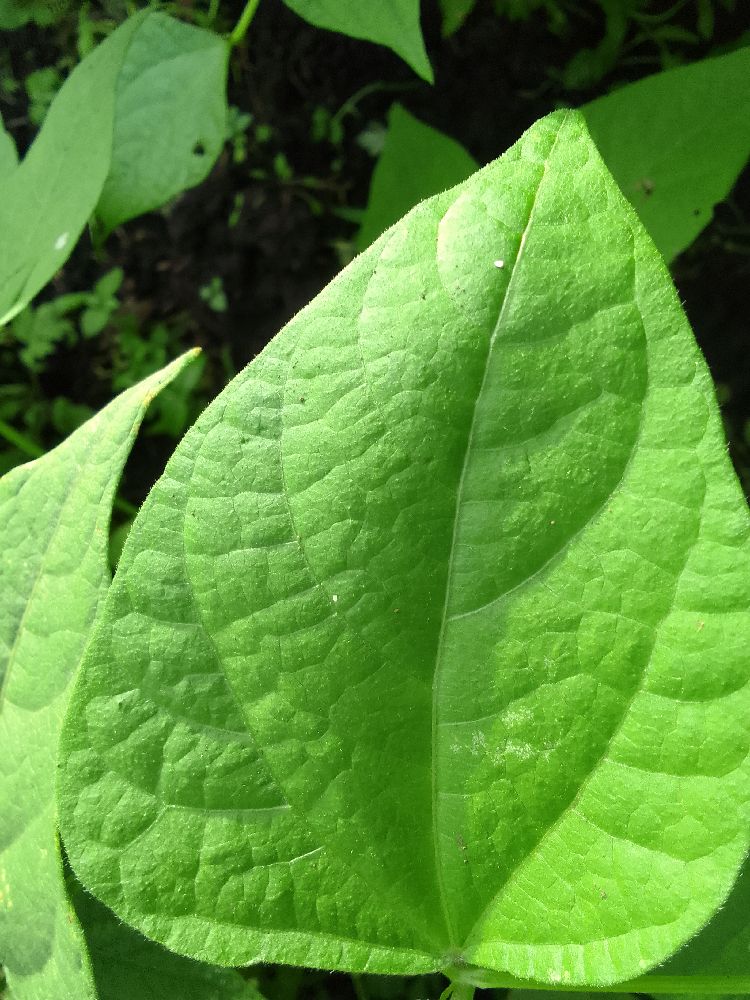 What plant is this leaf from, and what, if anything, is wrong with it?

common bean, healthy
